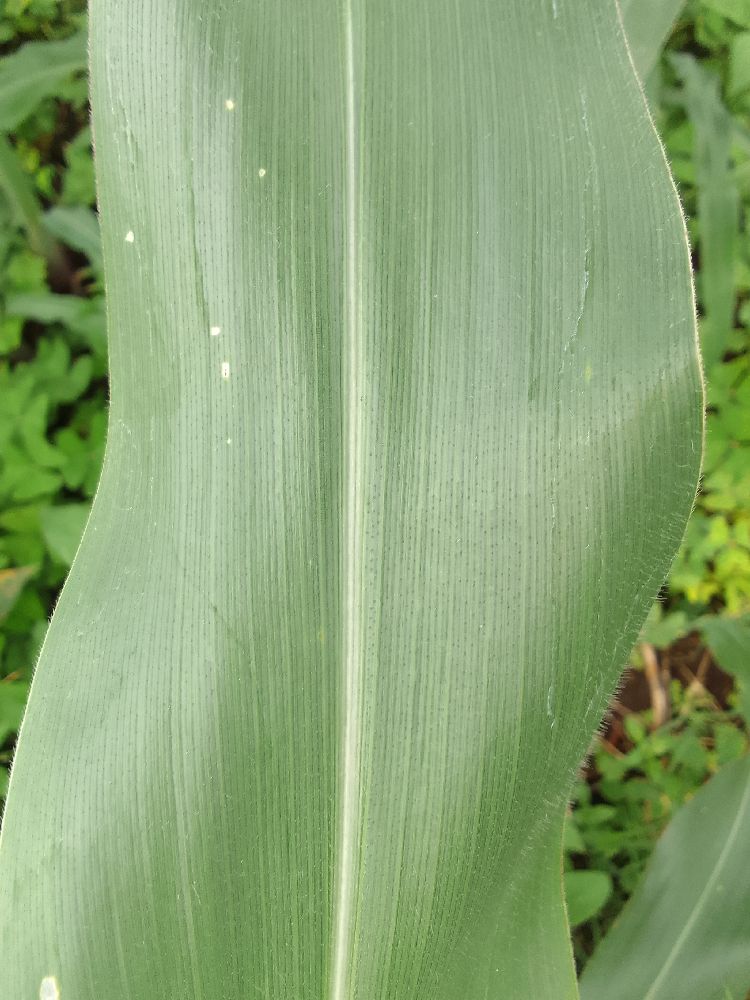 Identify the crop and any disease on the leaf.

maize, healthy
